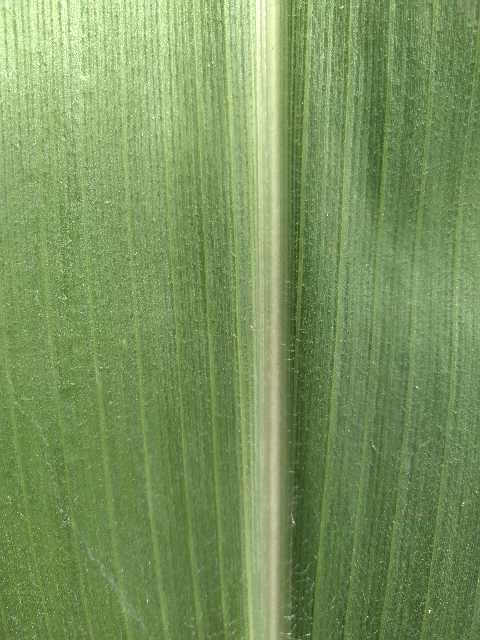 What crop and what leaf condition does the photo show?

maize, healthy
